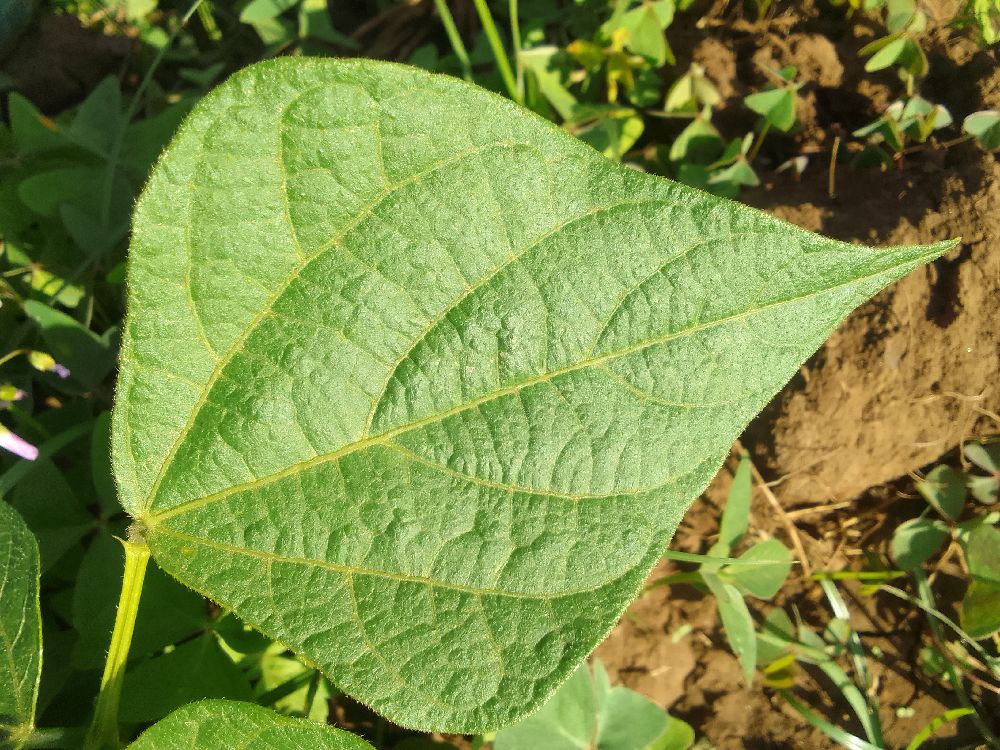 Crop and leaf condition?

common bean, healthy
